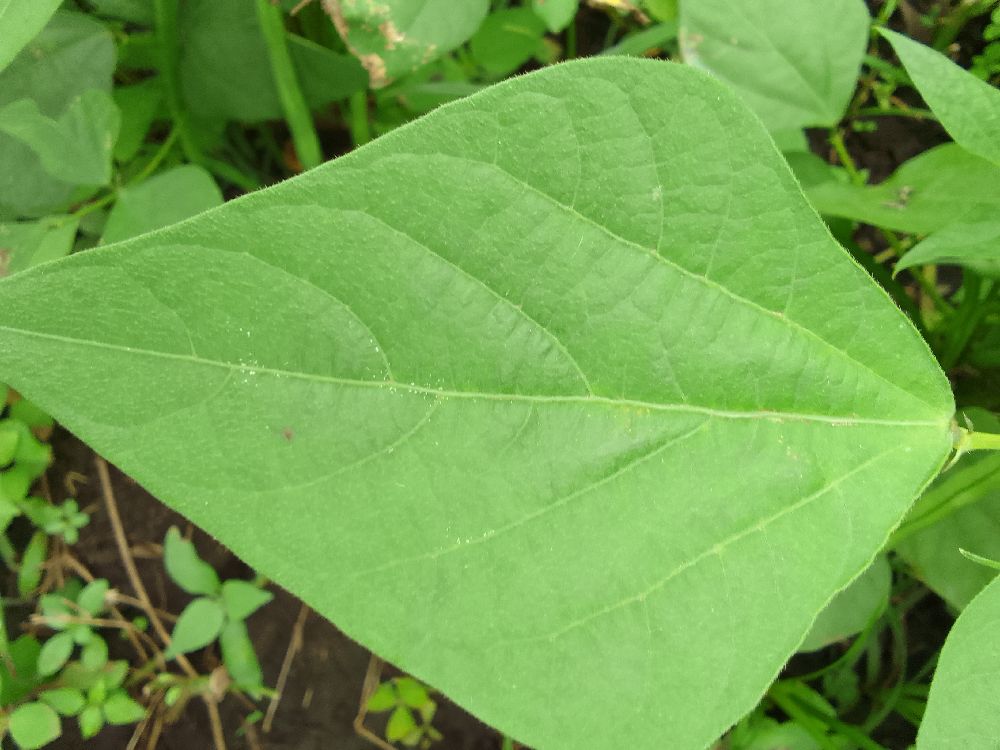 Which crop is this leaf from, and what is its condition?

common bean, healthy
